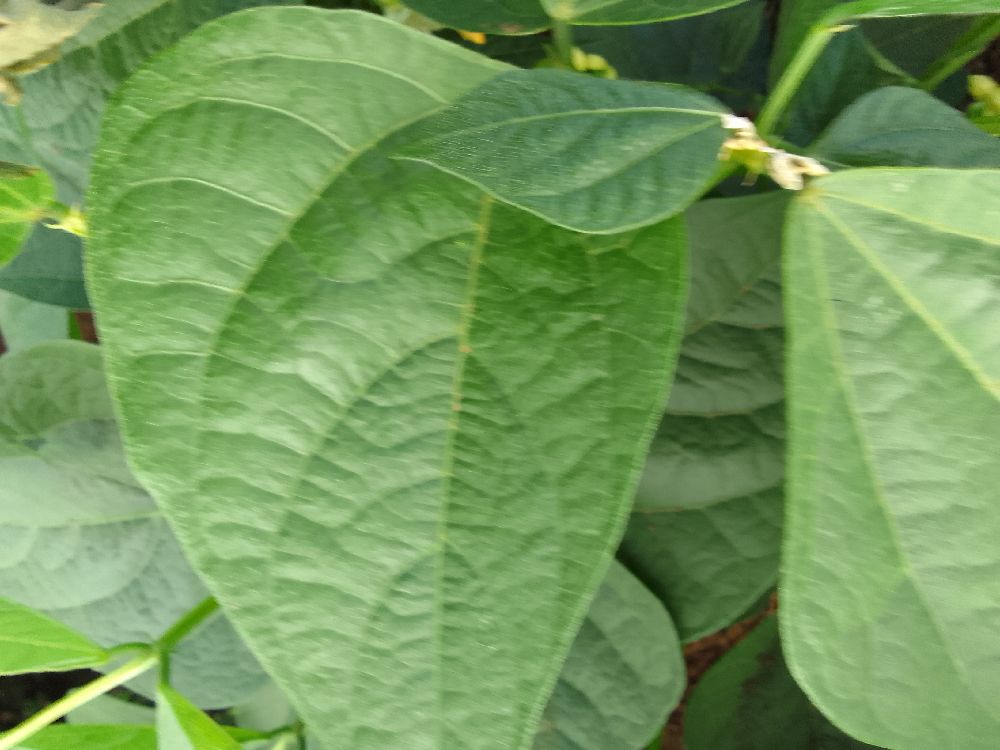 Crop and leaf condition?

common bean, healthy
